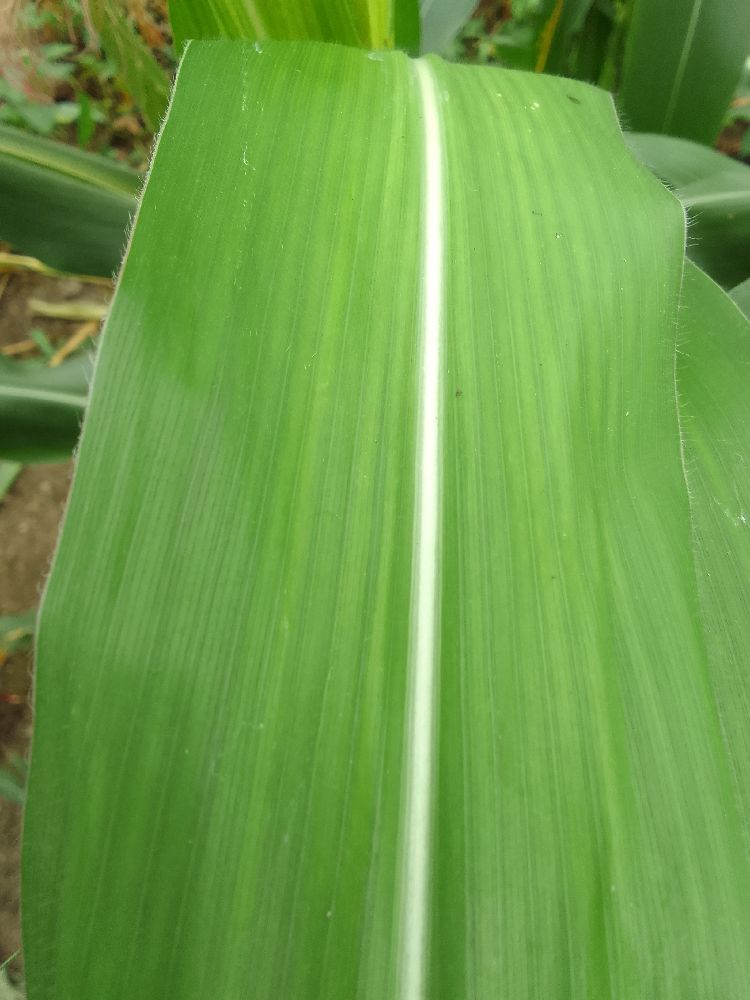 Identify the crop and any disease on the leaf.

maize, healthy
